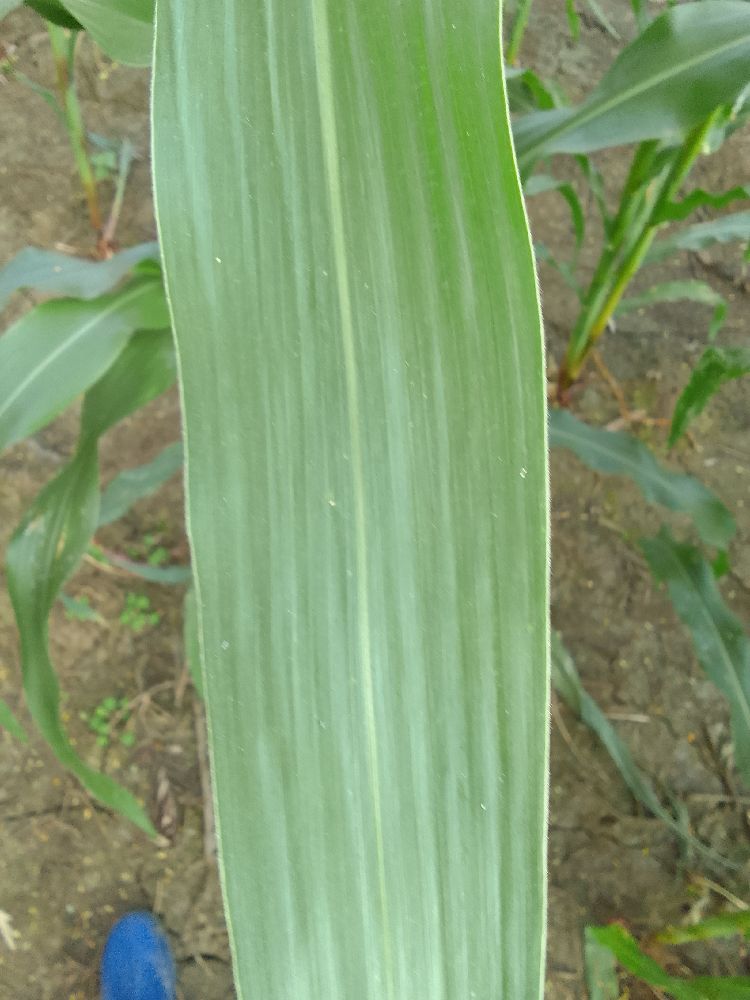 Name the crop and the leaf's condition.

maize, healthy
